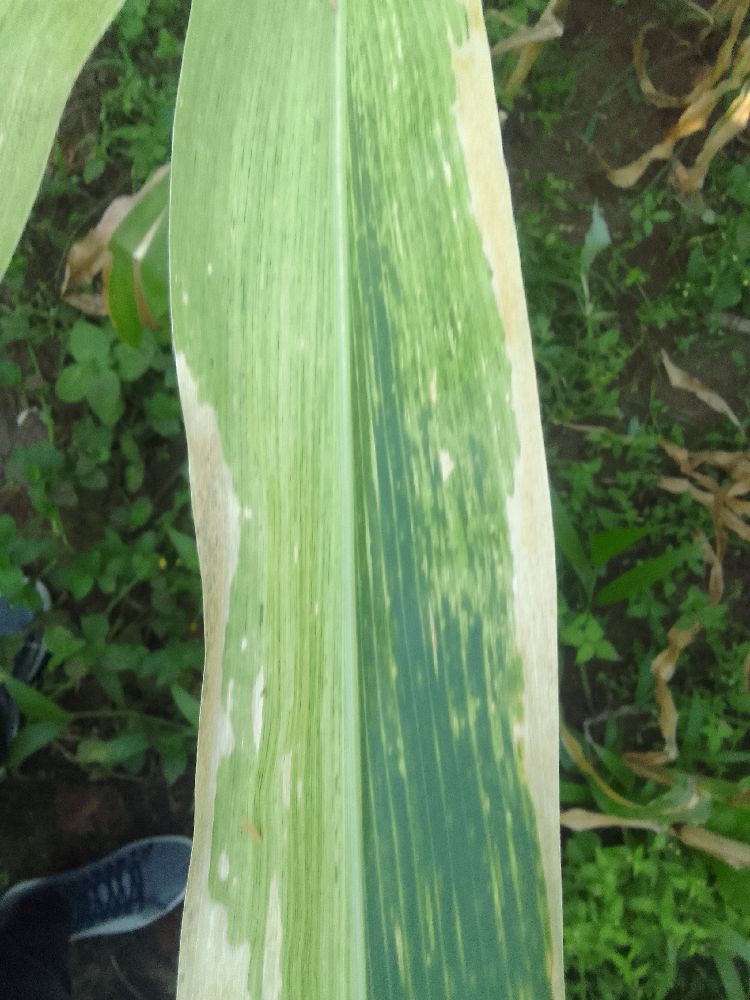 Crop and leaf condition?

maize, maize lethal necrosis
